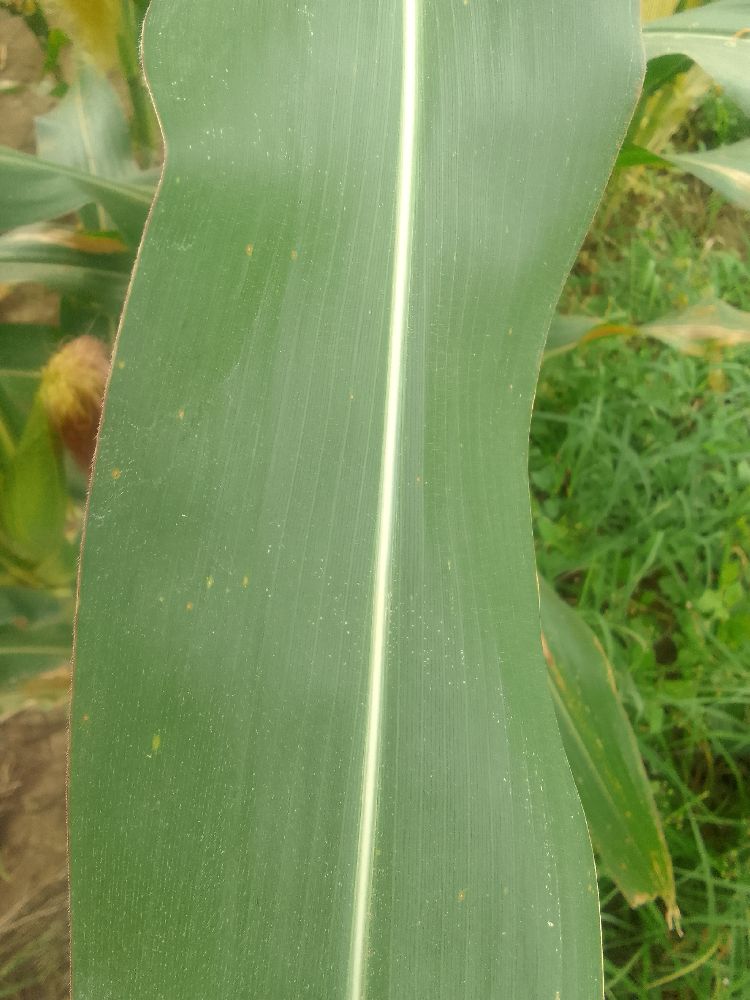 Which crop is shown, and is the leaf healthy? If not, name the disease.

maize, healthy
